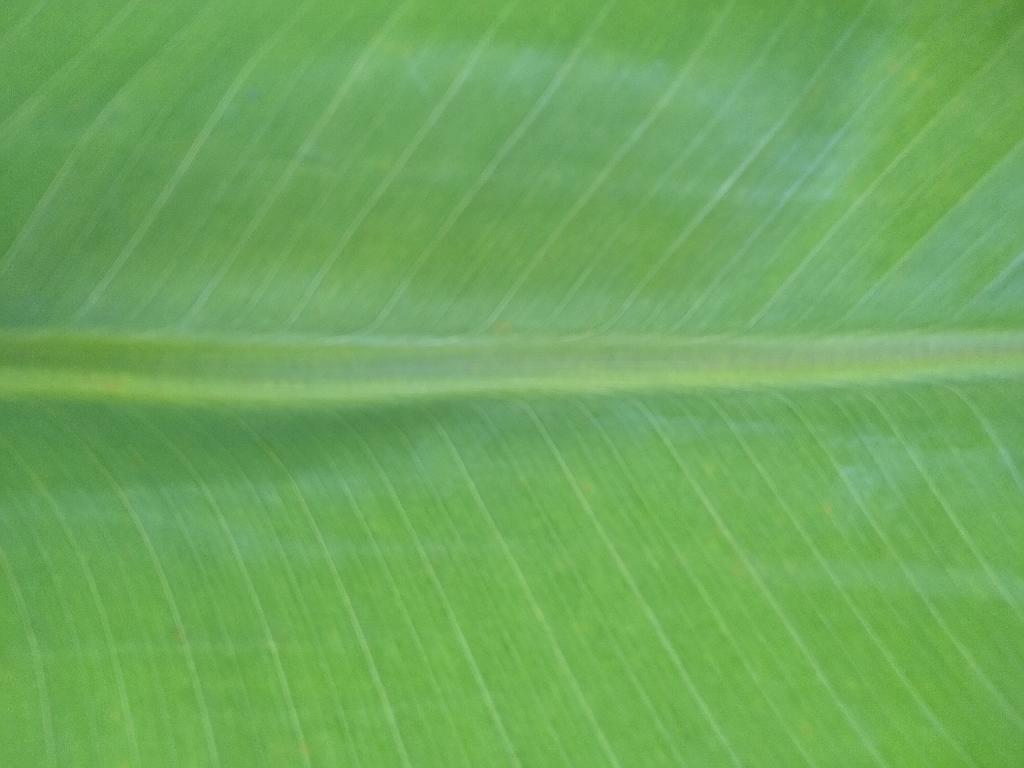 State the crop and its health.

banana, healthy
